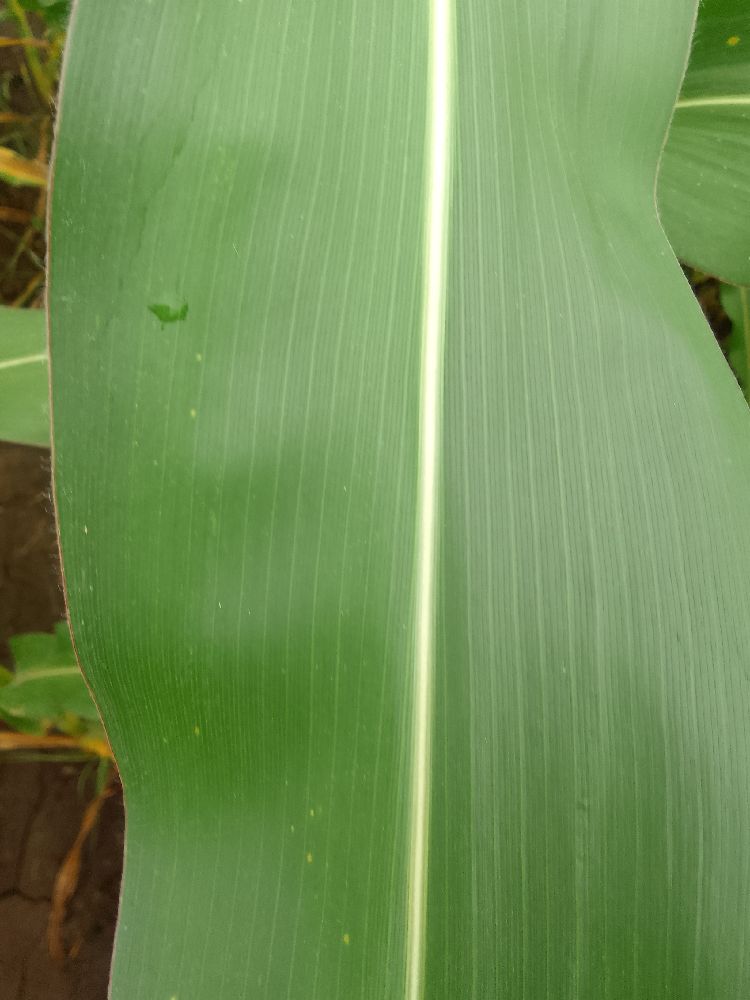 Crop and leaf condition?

maize, healthy
